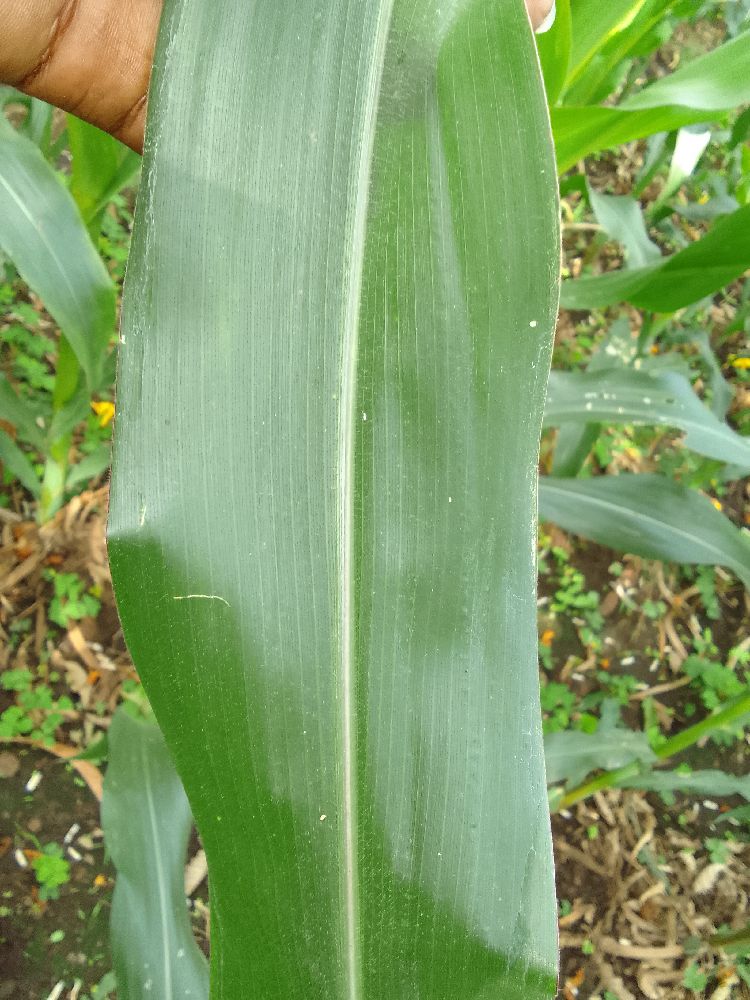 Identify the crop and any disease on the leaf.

maize, healthy
